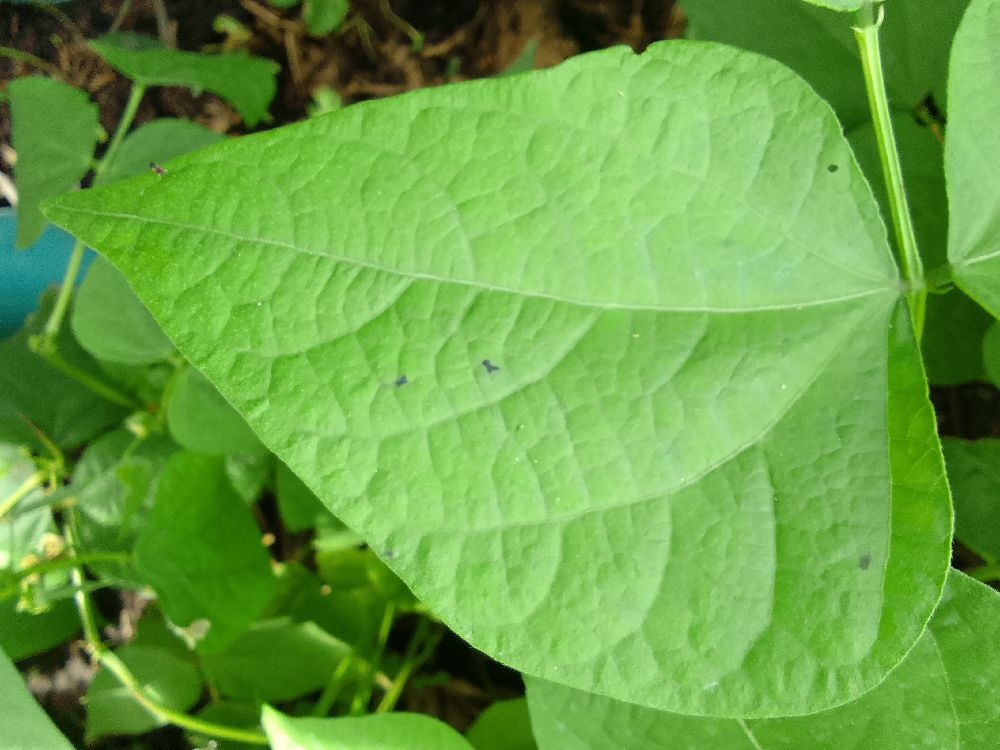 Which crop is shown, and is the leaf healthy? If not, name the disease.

common bean, healthy
